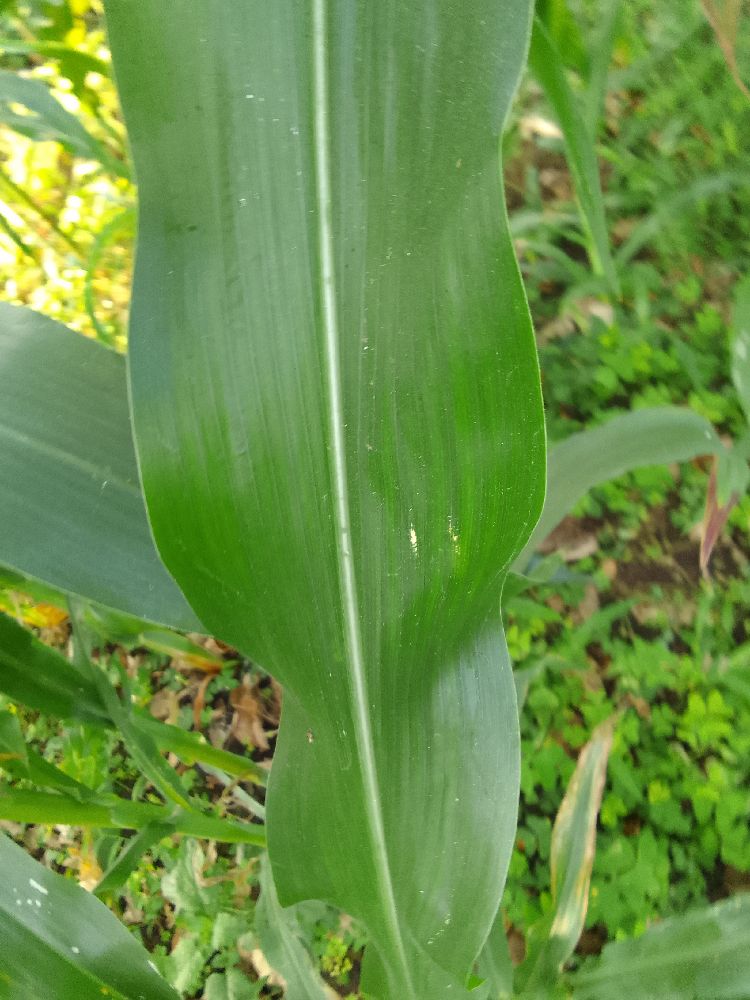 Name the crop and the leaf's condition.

maize, healthy
